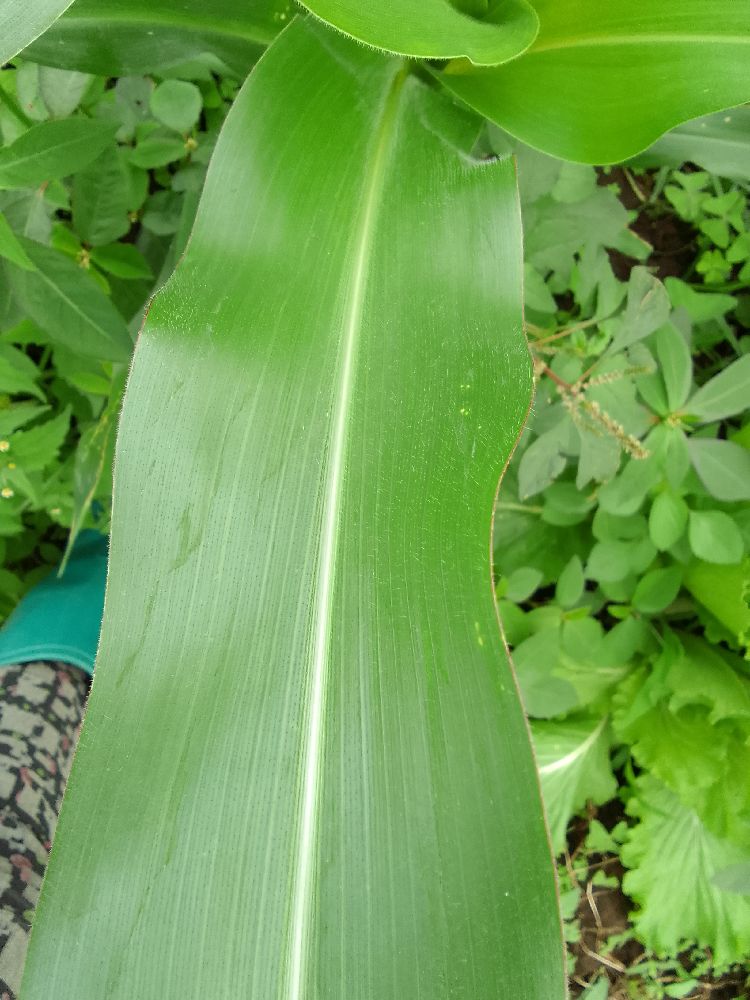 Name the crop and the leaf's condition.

maize, healthy
